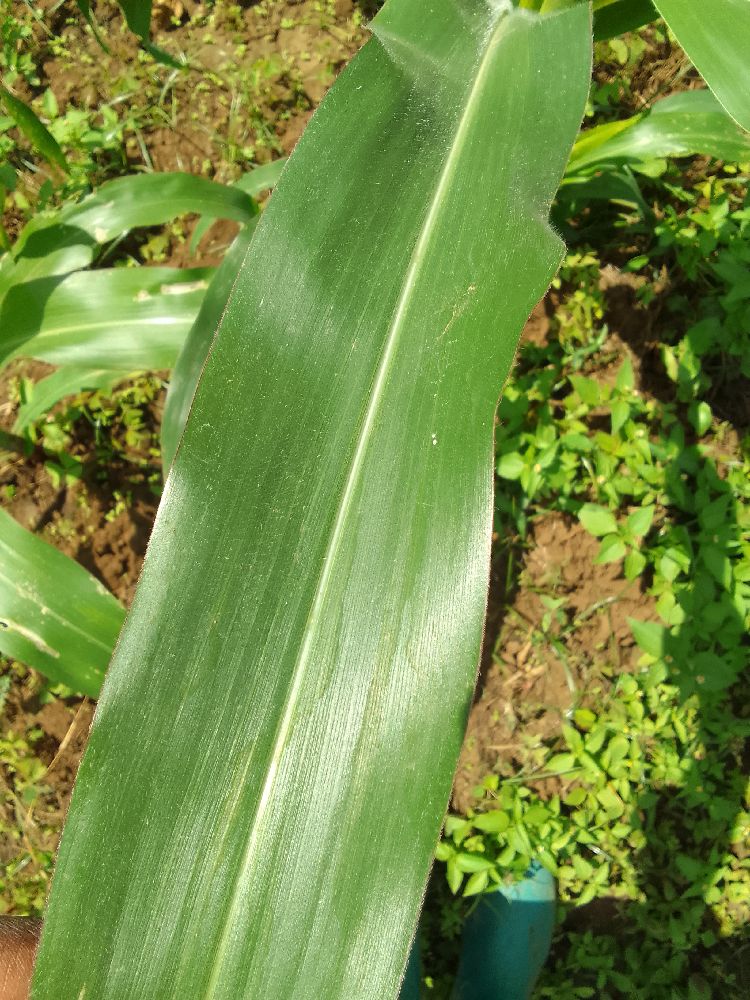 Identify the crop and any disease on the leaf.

maize, healthy
